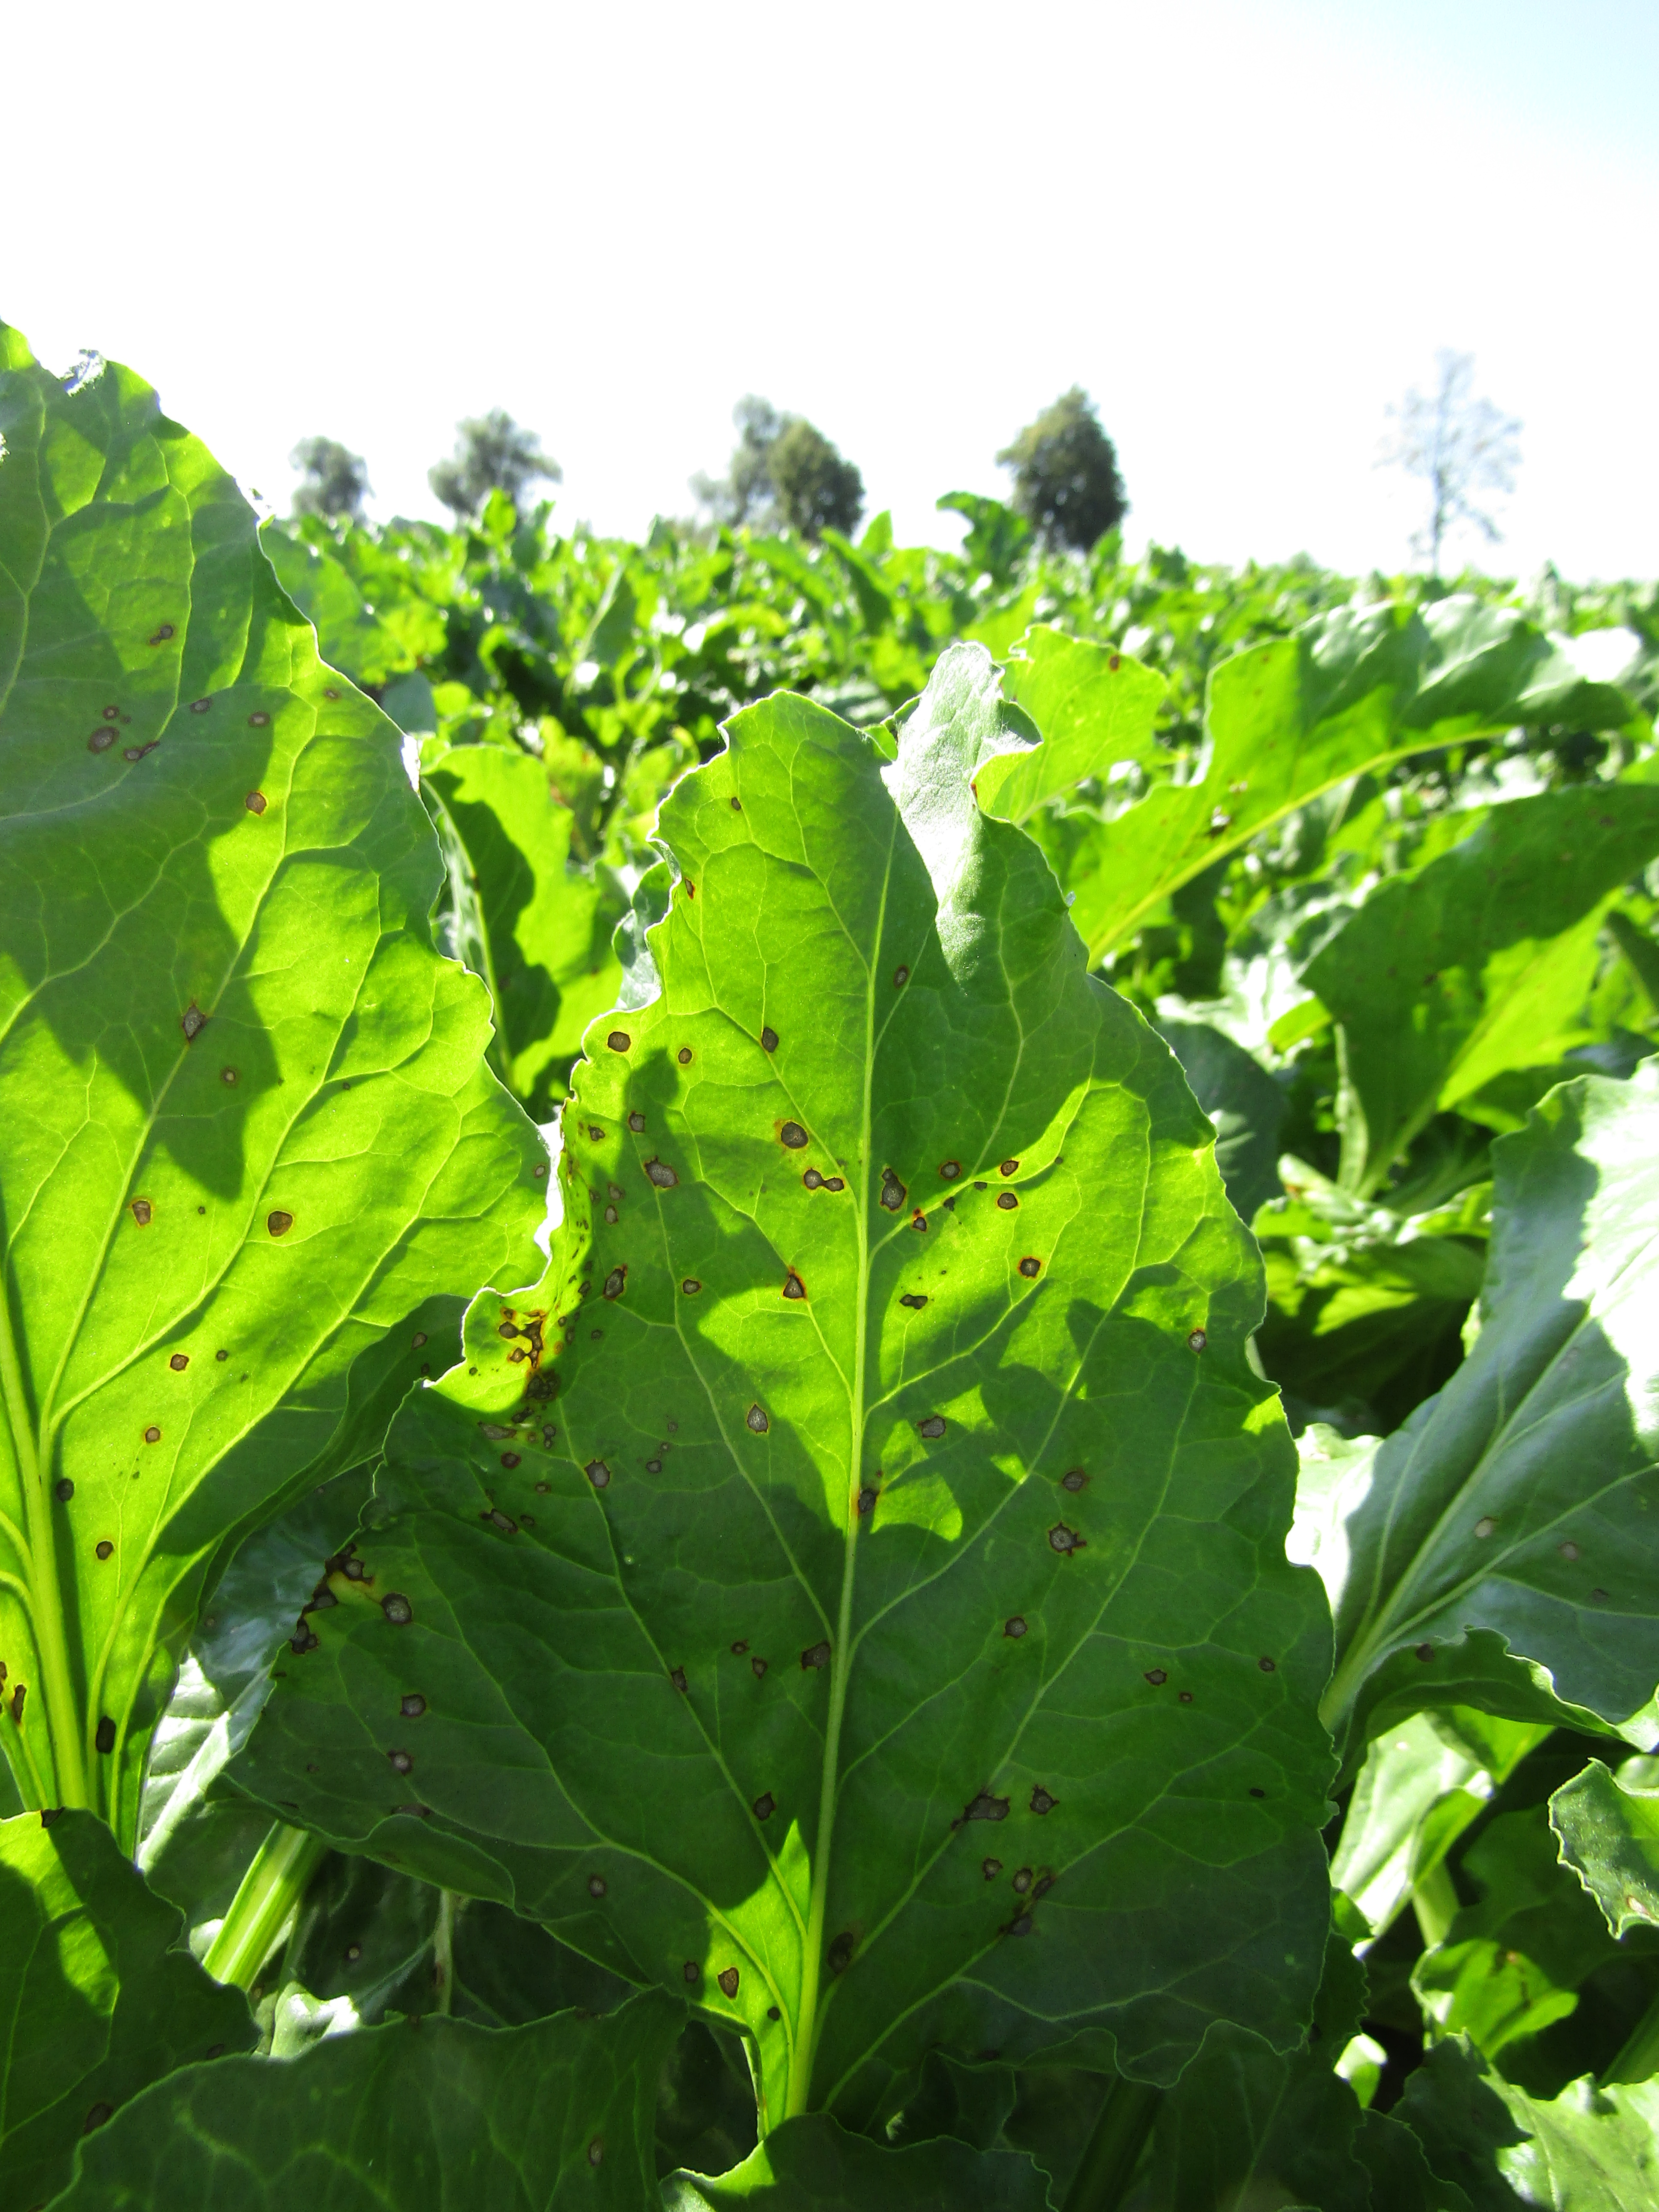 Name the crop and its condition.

beet, cercospora
